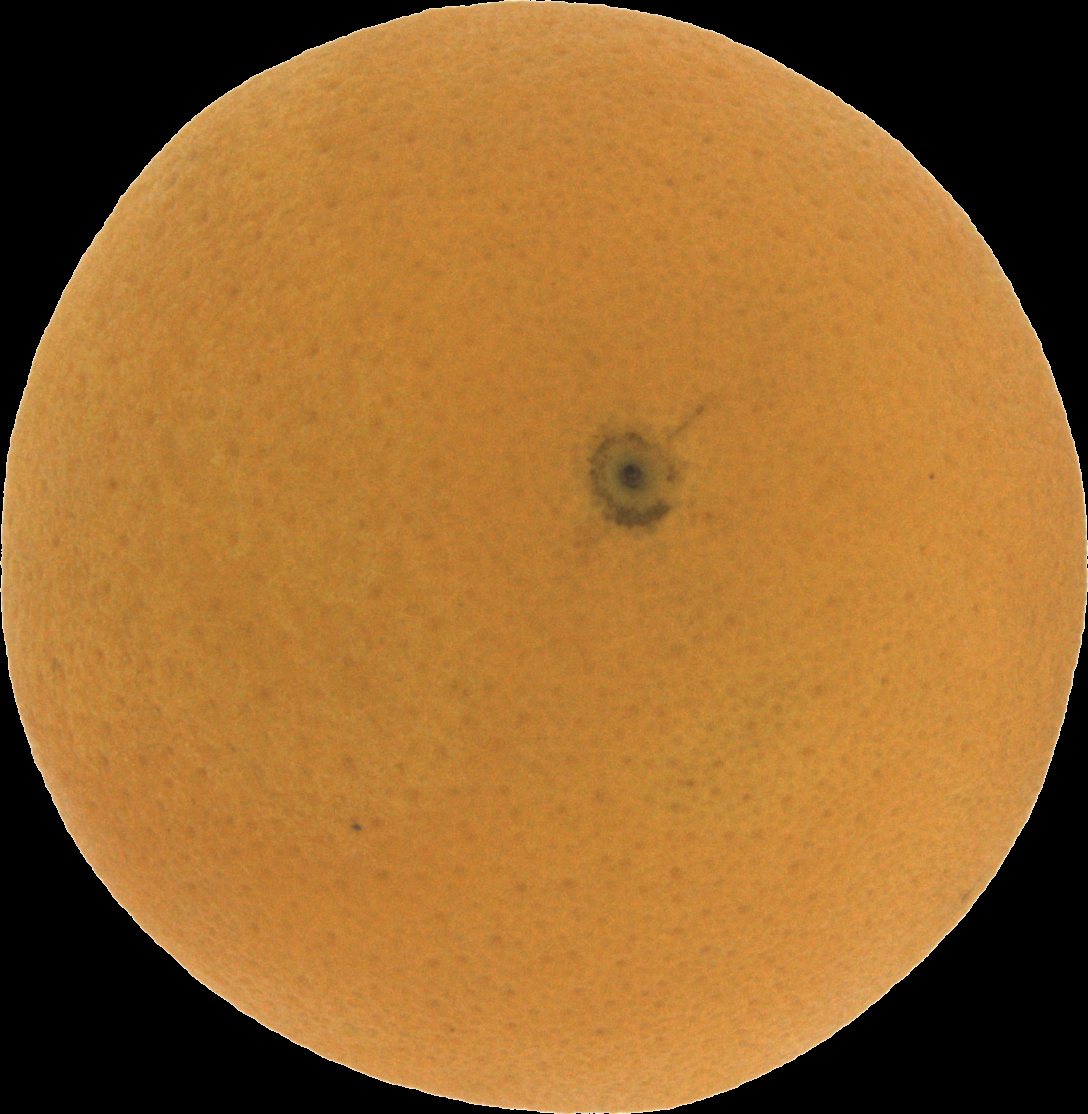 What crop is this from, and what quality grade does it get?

orange, good
